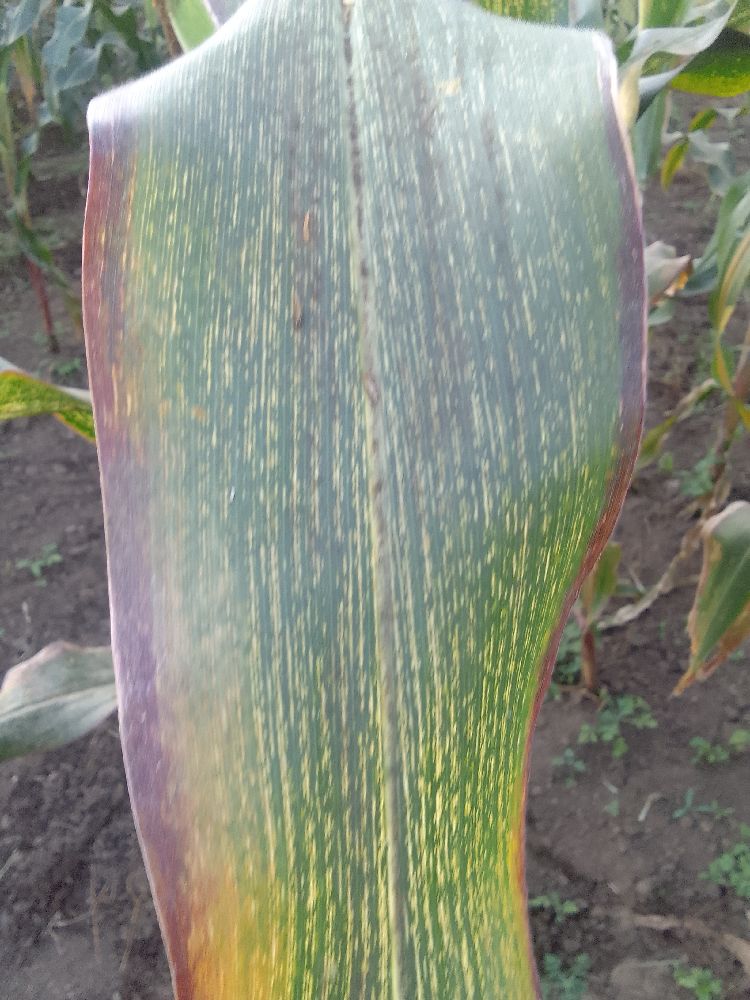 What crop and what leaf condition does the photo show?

maize, maize streak virus
